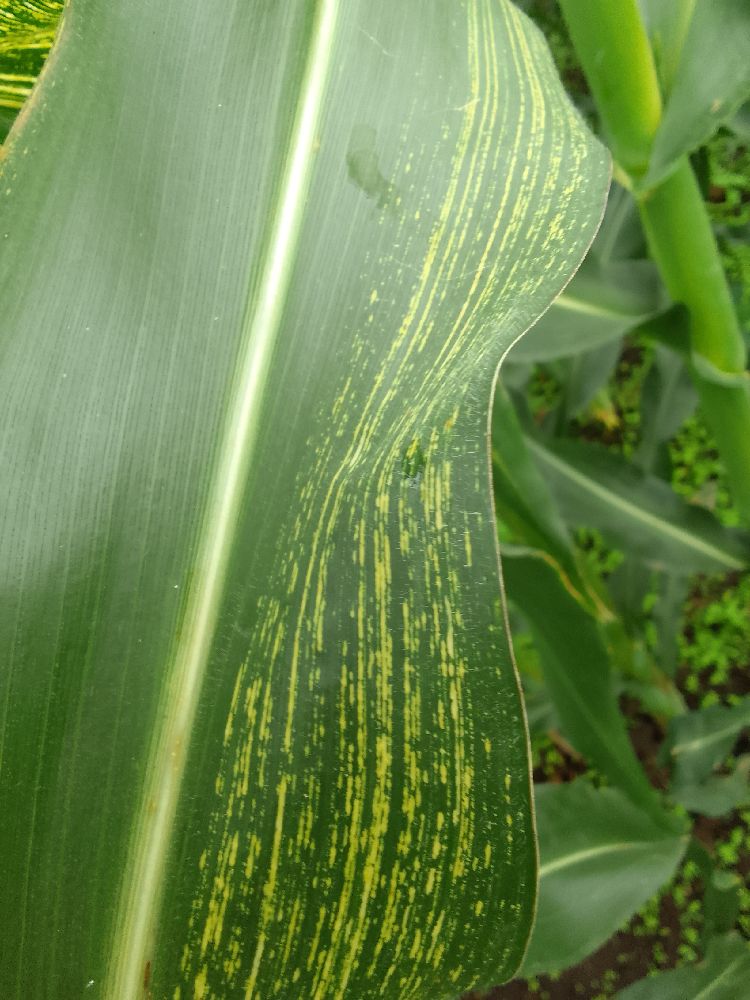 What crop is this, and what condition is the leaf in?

maize, maize streak virus
